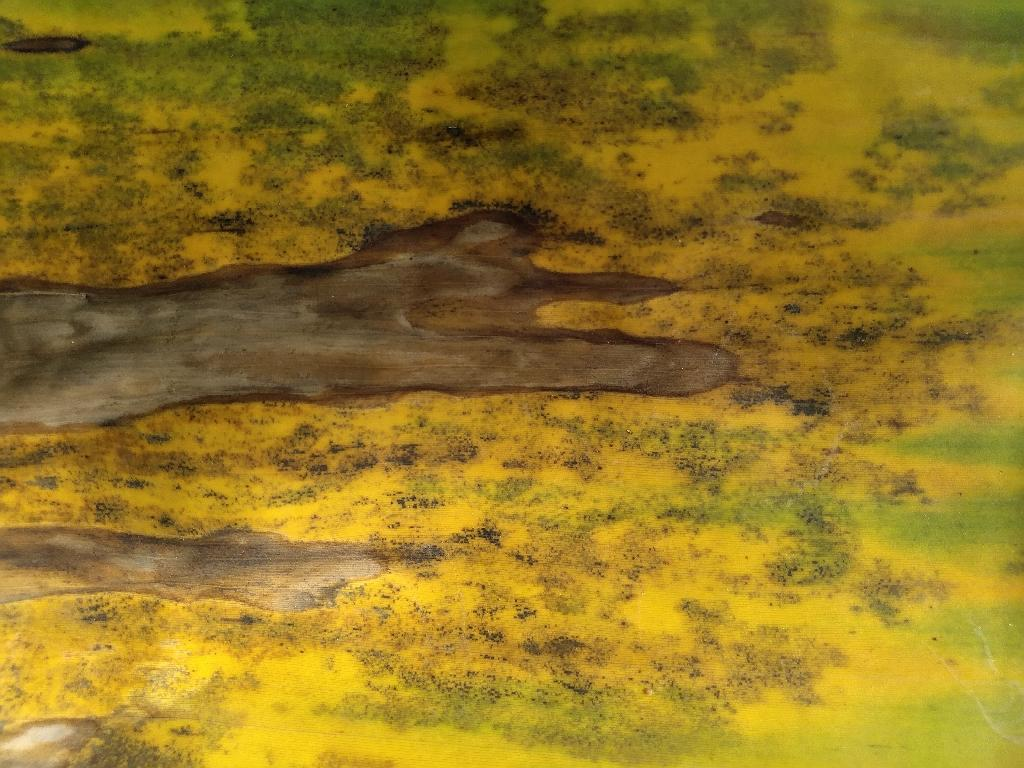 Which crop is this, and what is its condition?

banana, black sigatoka
